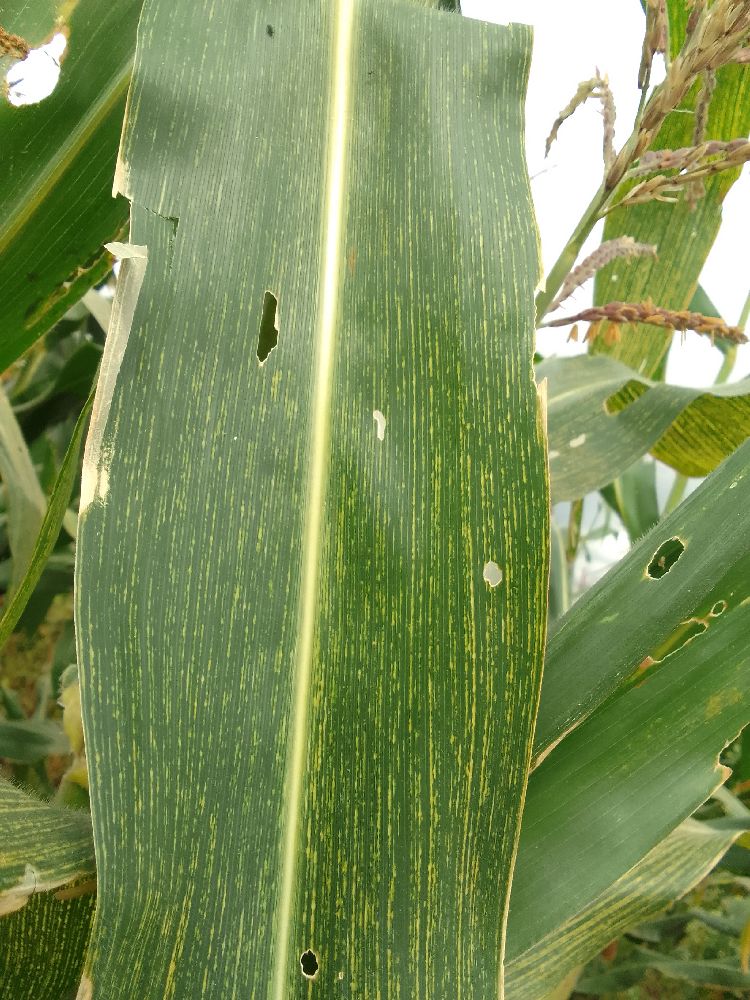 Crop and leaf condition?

maize, maize streak virus
